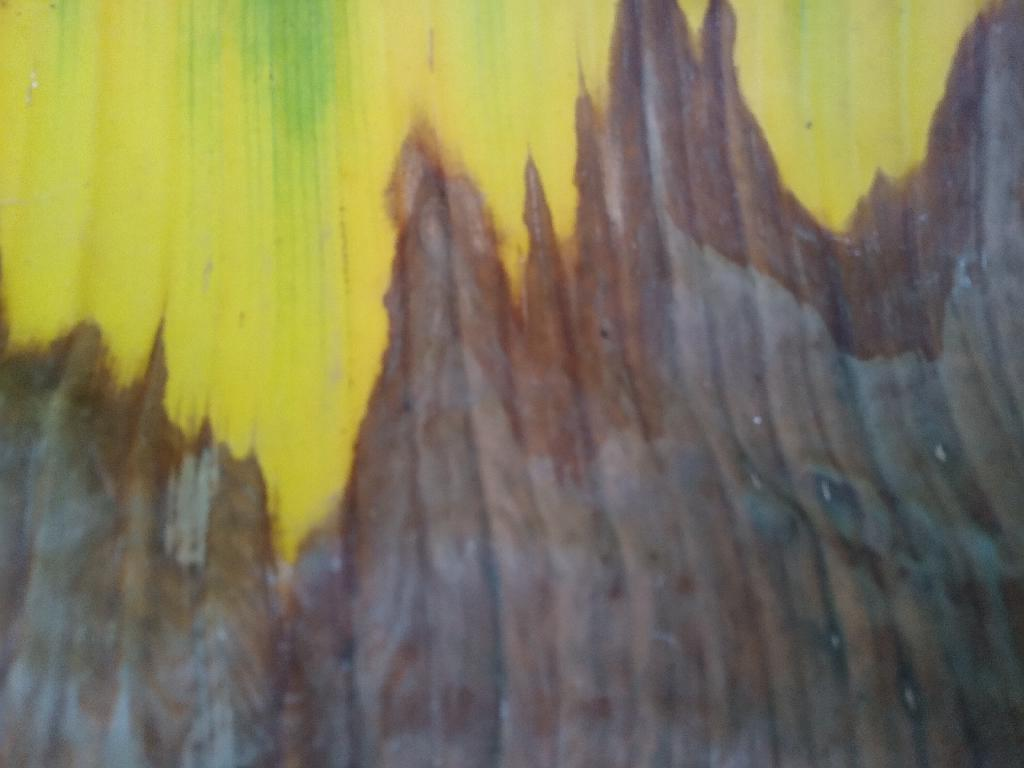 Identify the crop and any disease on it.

banana, fusarium wilt race 1
